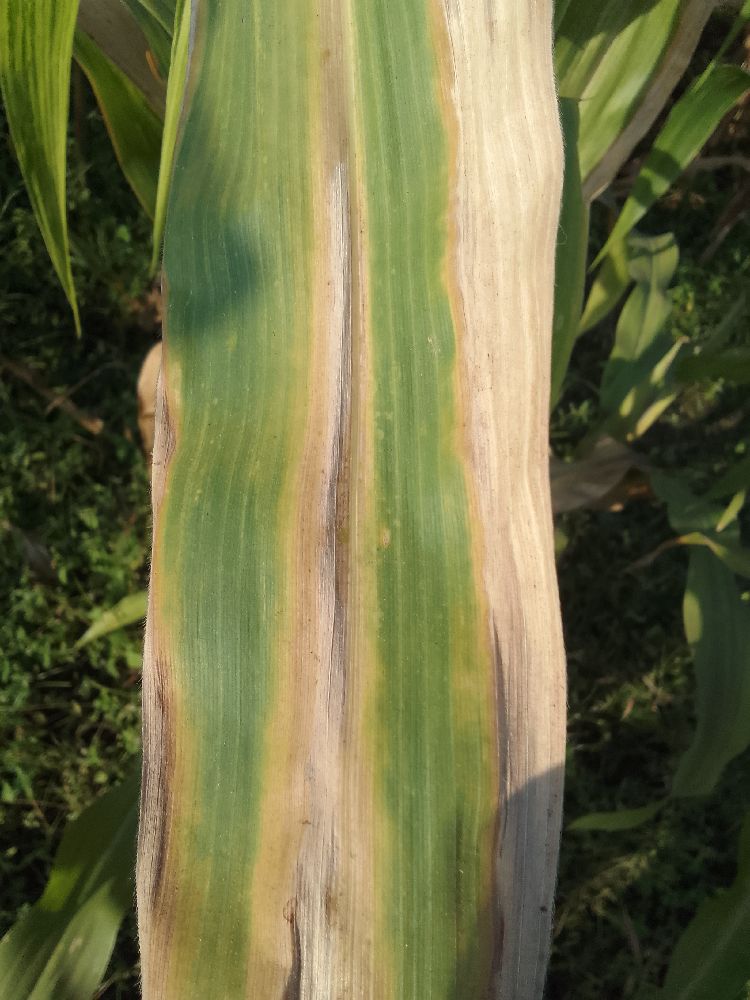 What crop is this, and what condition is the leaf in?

maize, maize lethal necrosis
